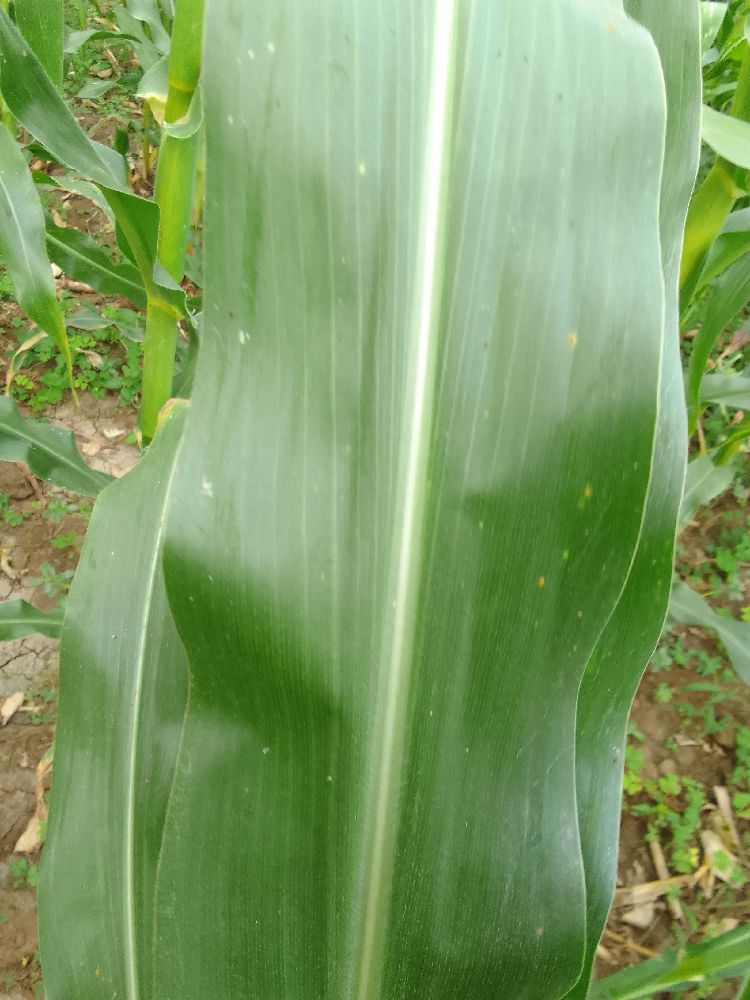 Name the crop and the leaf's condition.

maize, healthy
